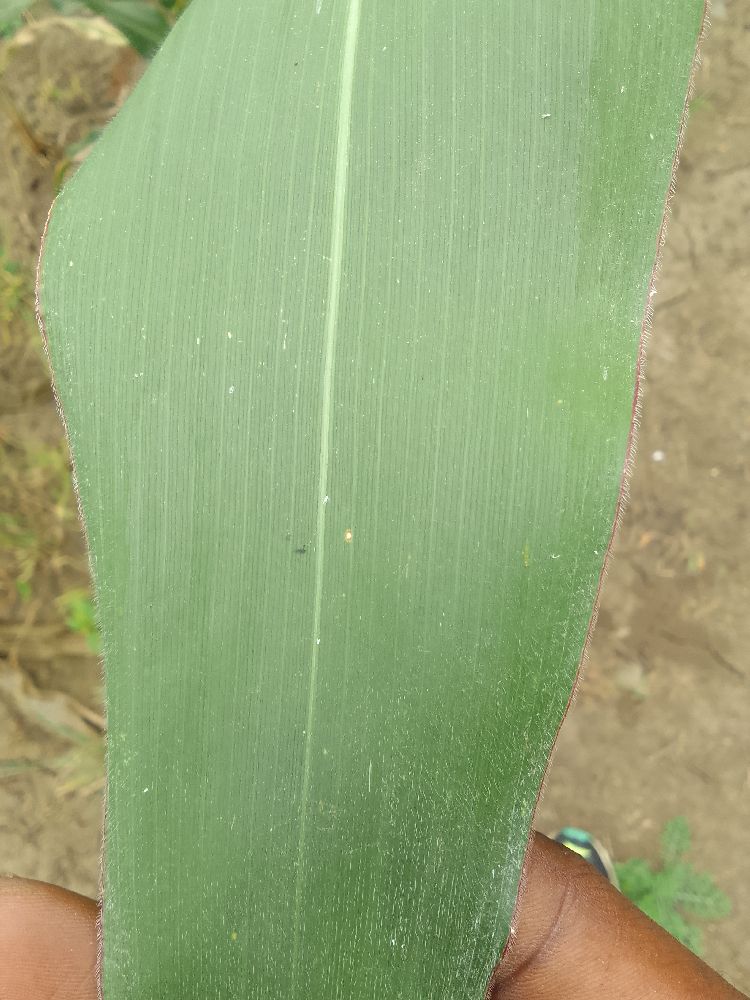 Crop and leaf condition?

maize, healthy
